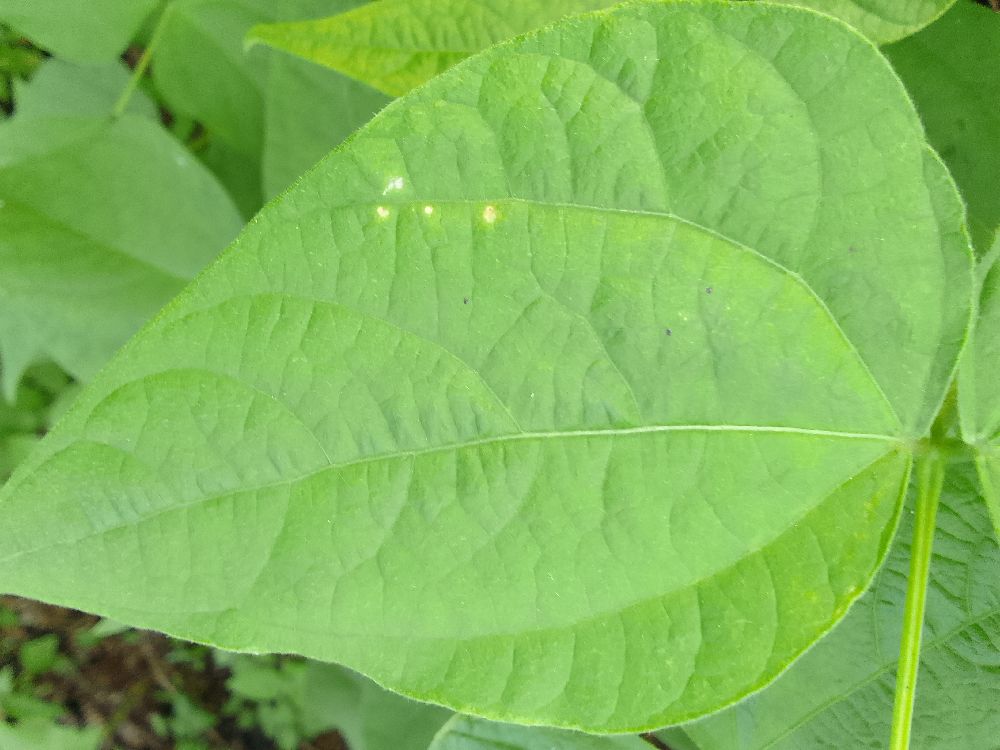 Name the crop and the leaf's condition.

common bean, healthy
